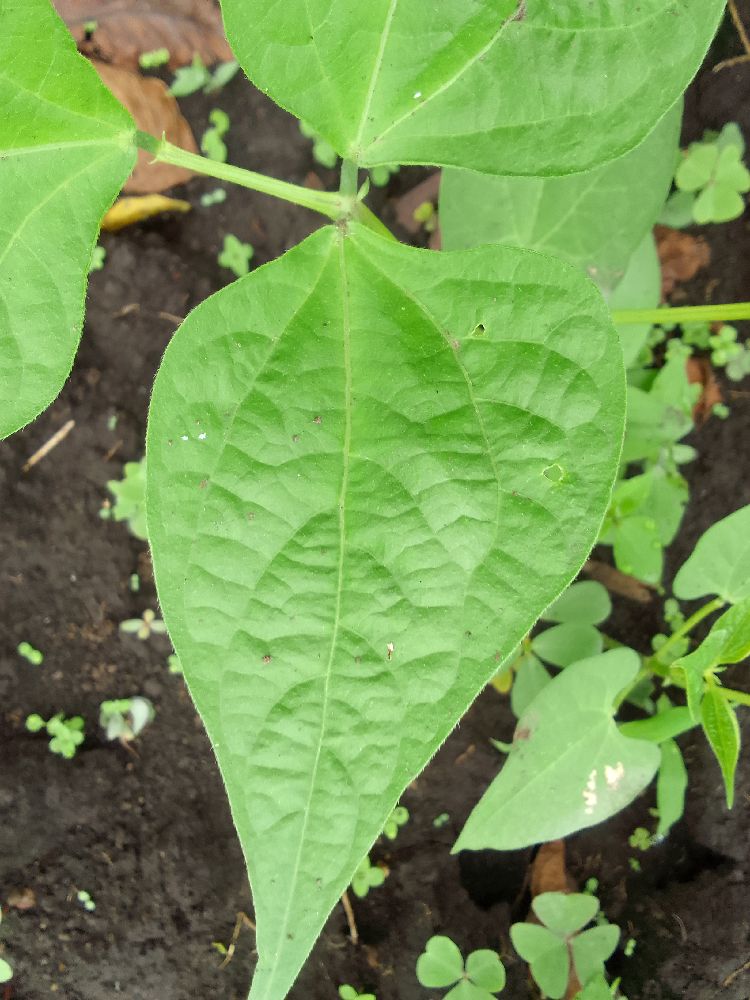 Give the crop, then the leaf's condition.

common bean, healthy
